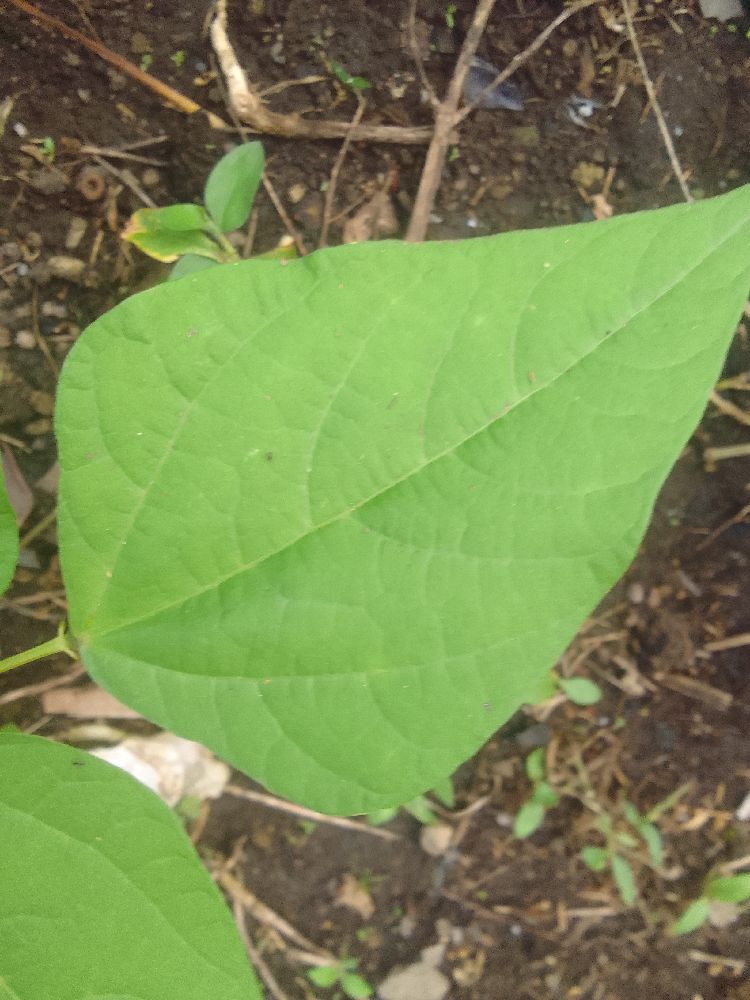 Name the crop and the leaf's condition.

common bean, healthy
